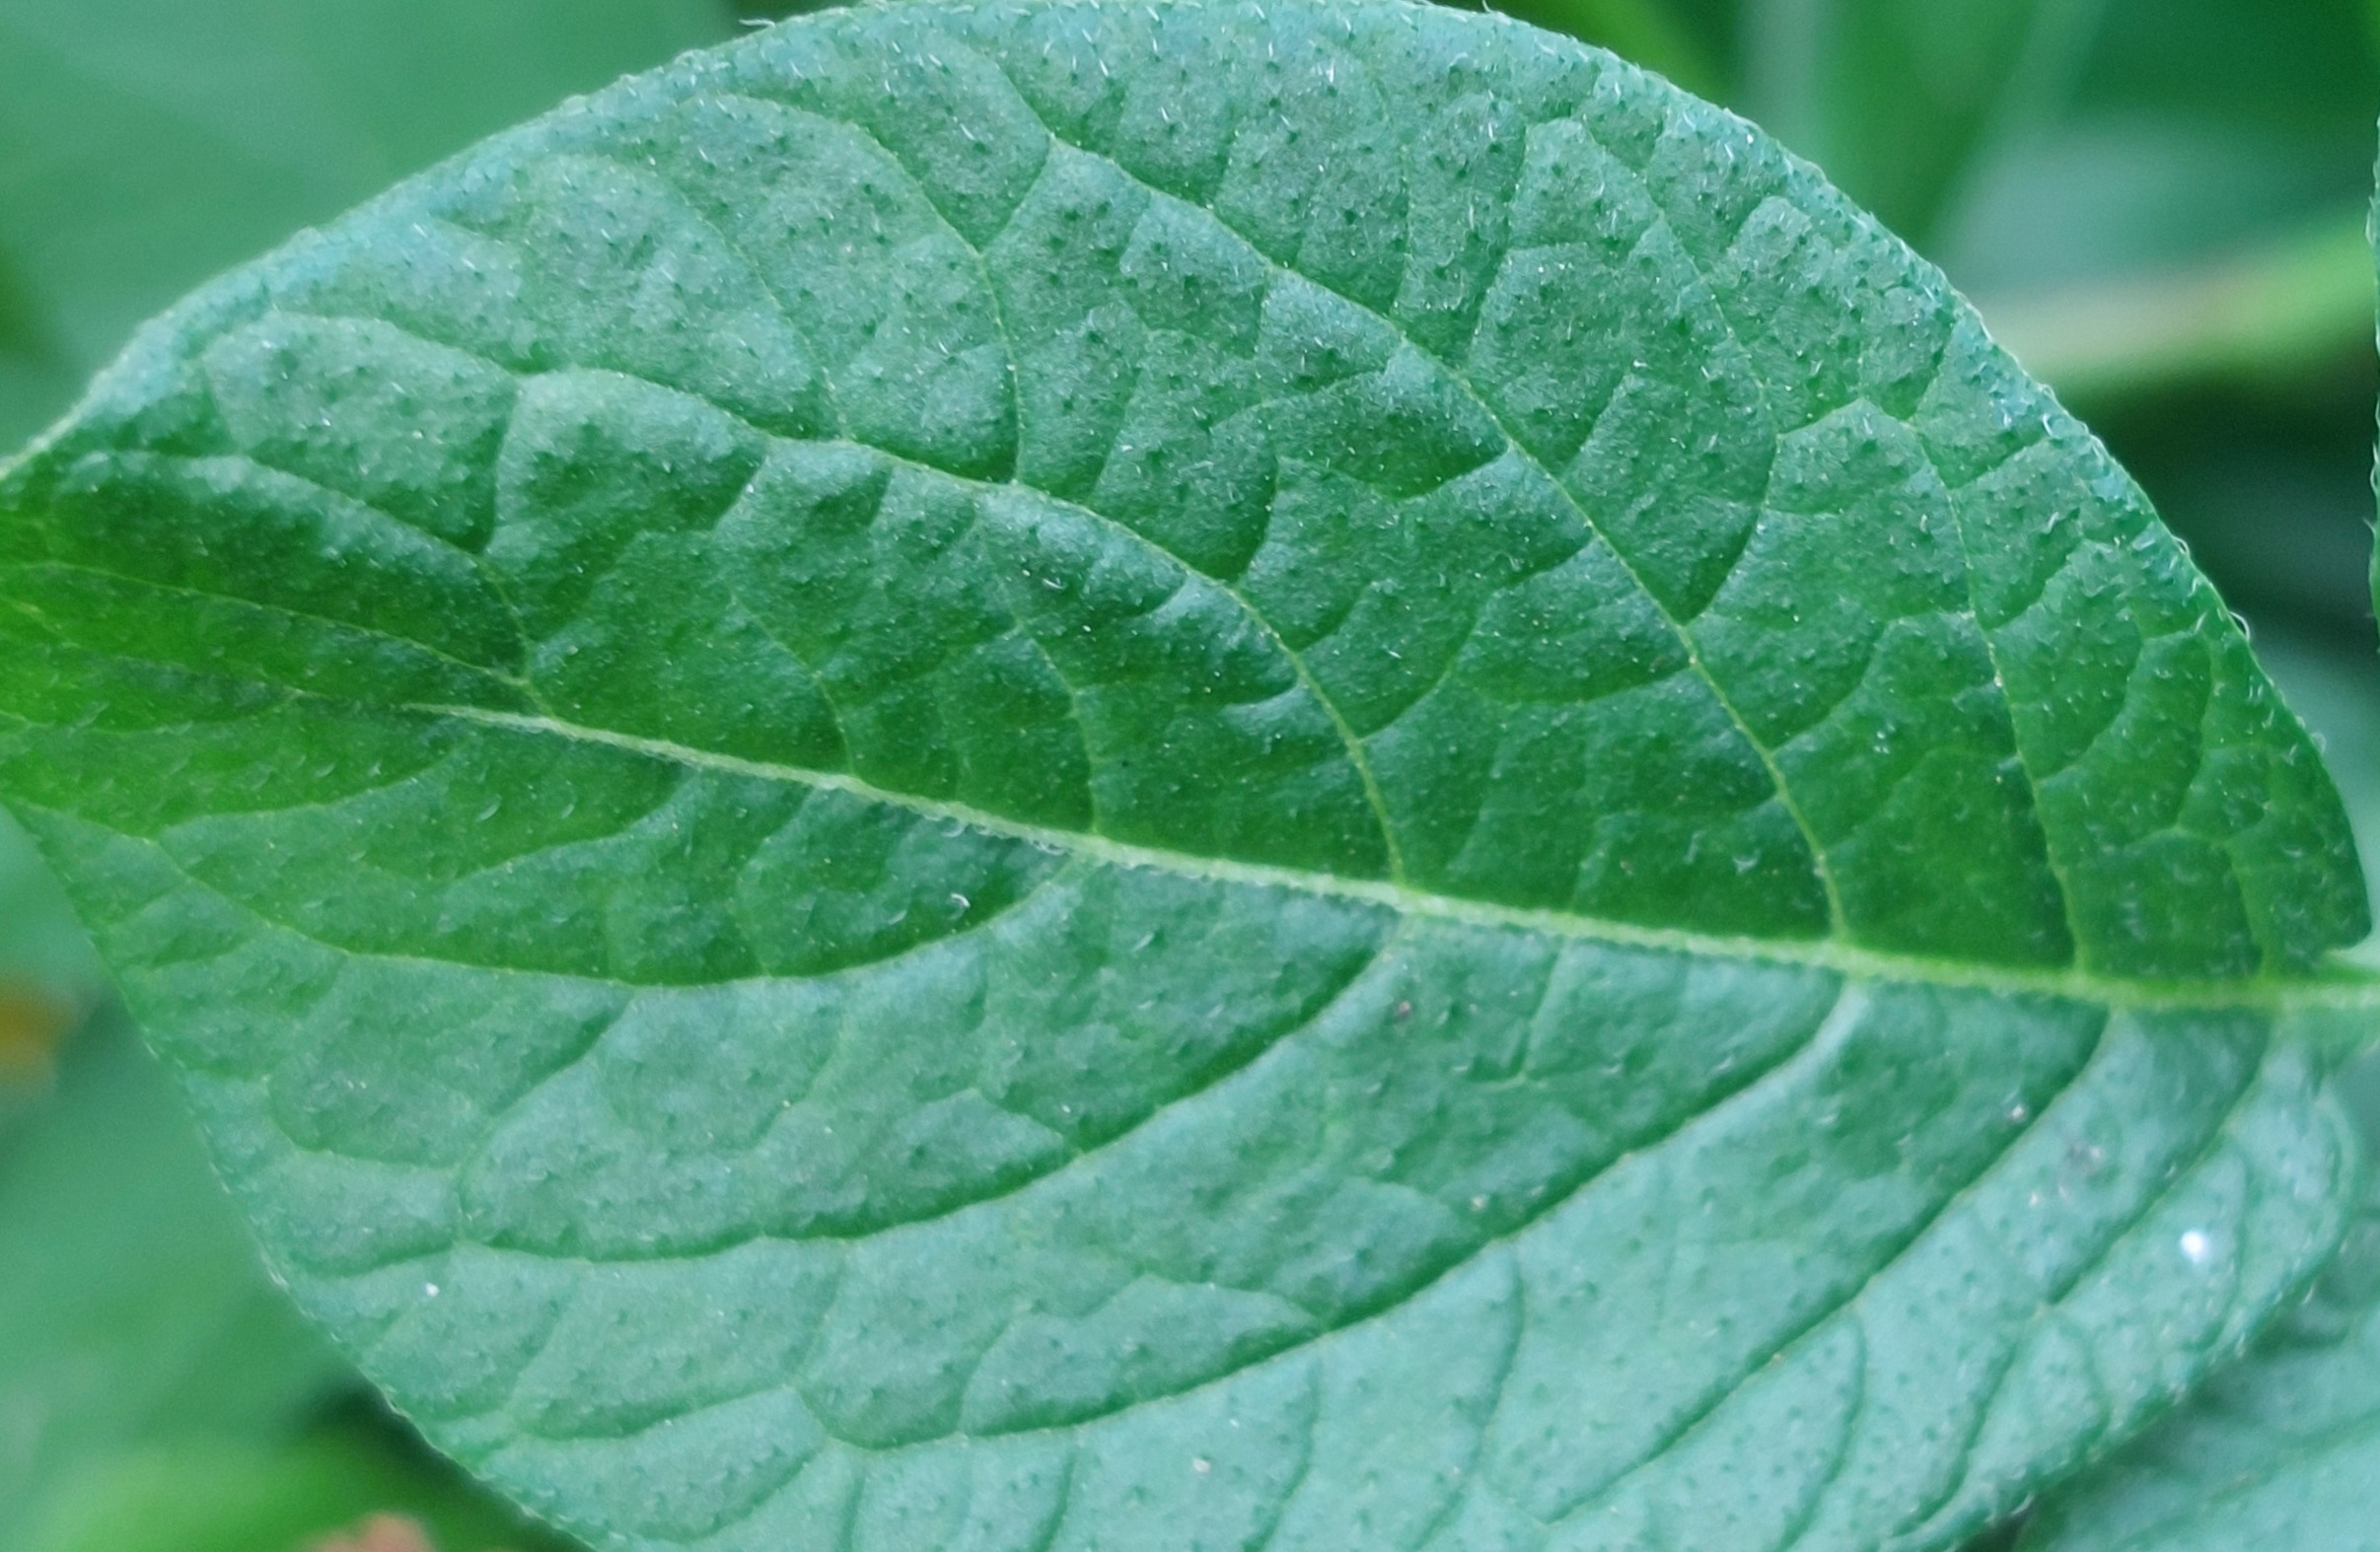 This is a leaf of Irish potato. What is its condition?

healthy
